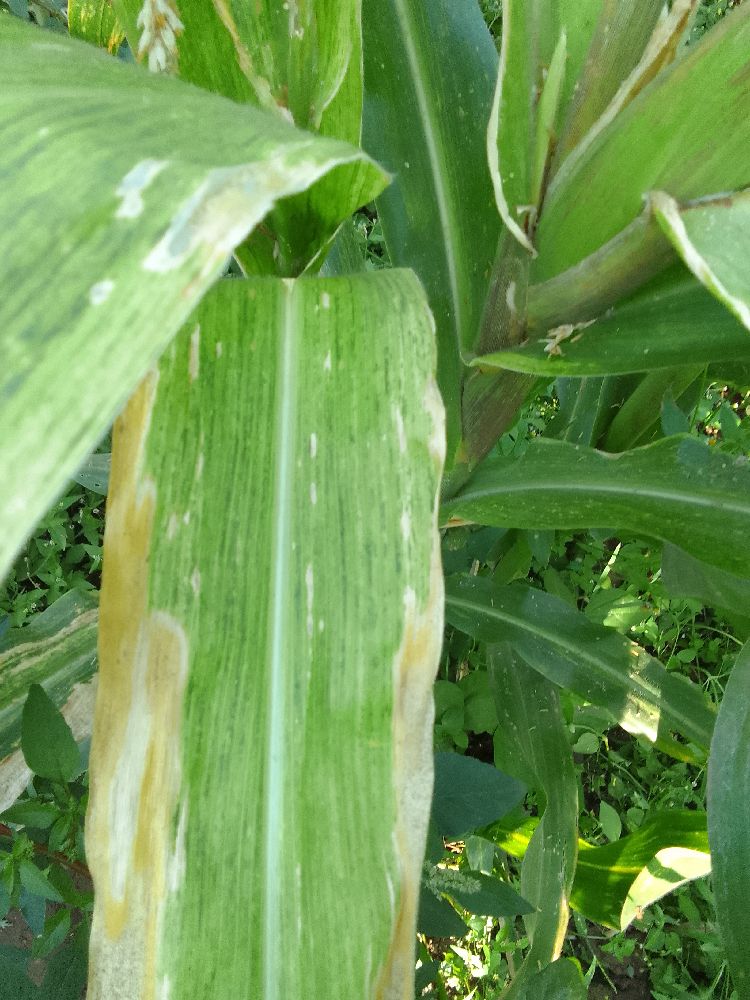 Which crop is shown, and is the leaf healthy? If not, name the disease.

maize, maize lethal necrosis
